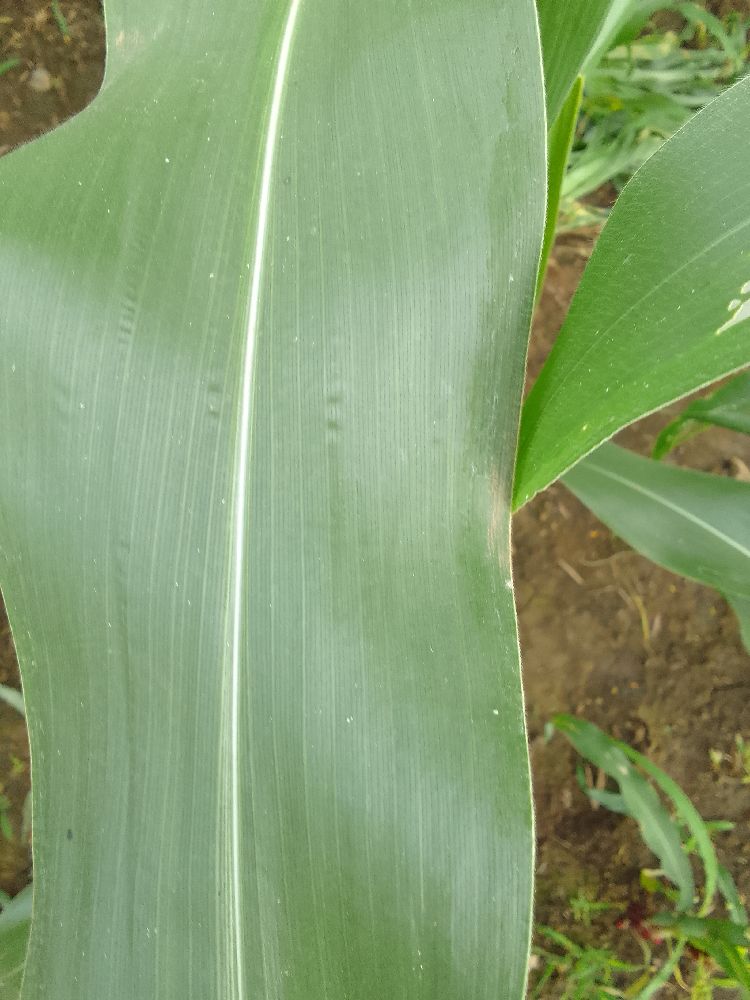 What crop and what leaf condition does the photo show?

maize, healthy
